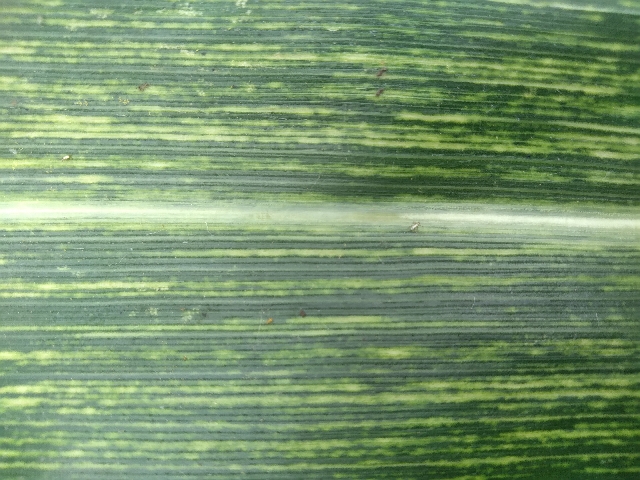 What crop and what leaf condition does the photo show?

maize, maize streak virus
